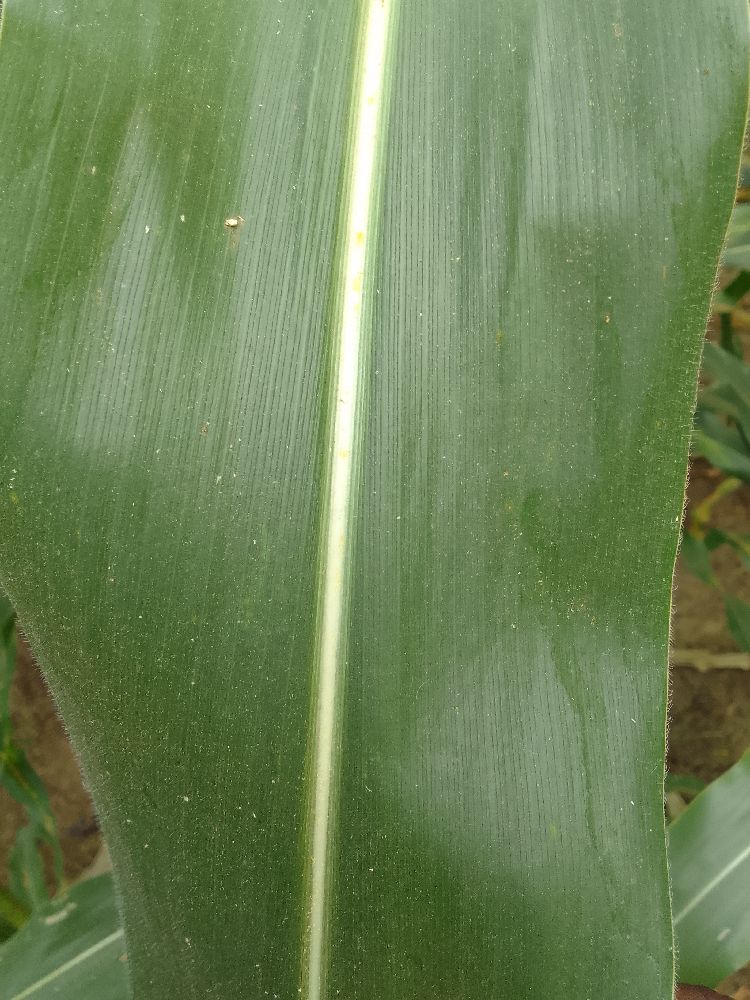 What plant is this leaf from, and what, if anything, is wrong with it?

maize, healthy
